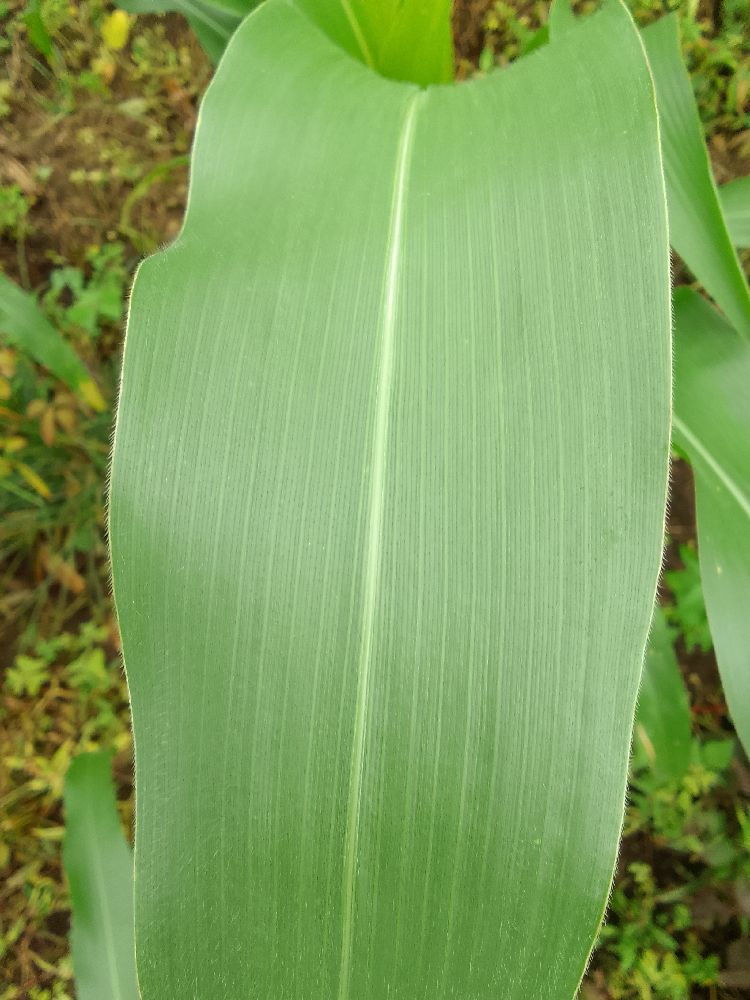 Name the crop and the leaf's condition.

maize, healthy
